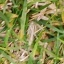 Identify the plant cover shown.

grass
